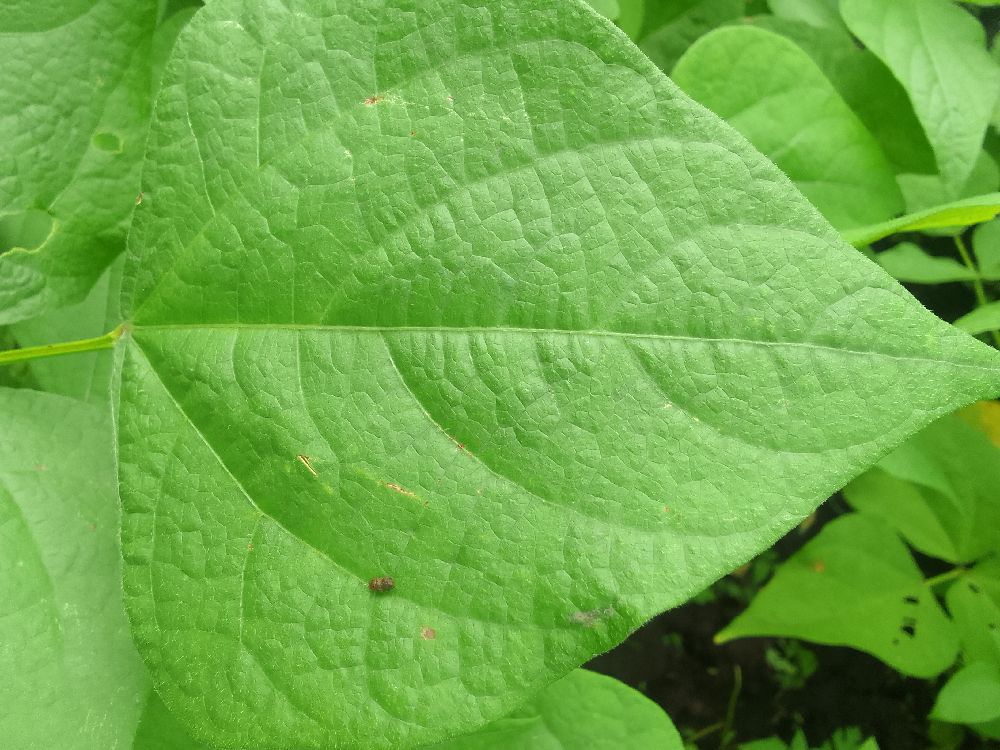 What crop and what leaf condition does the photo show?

common bean, healthy
